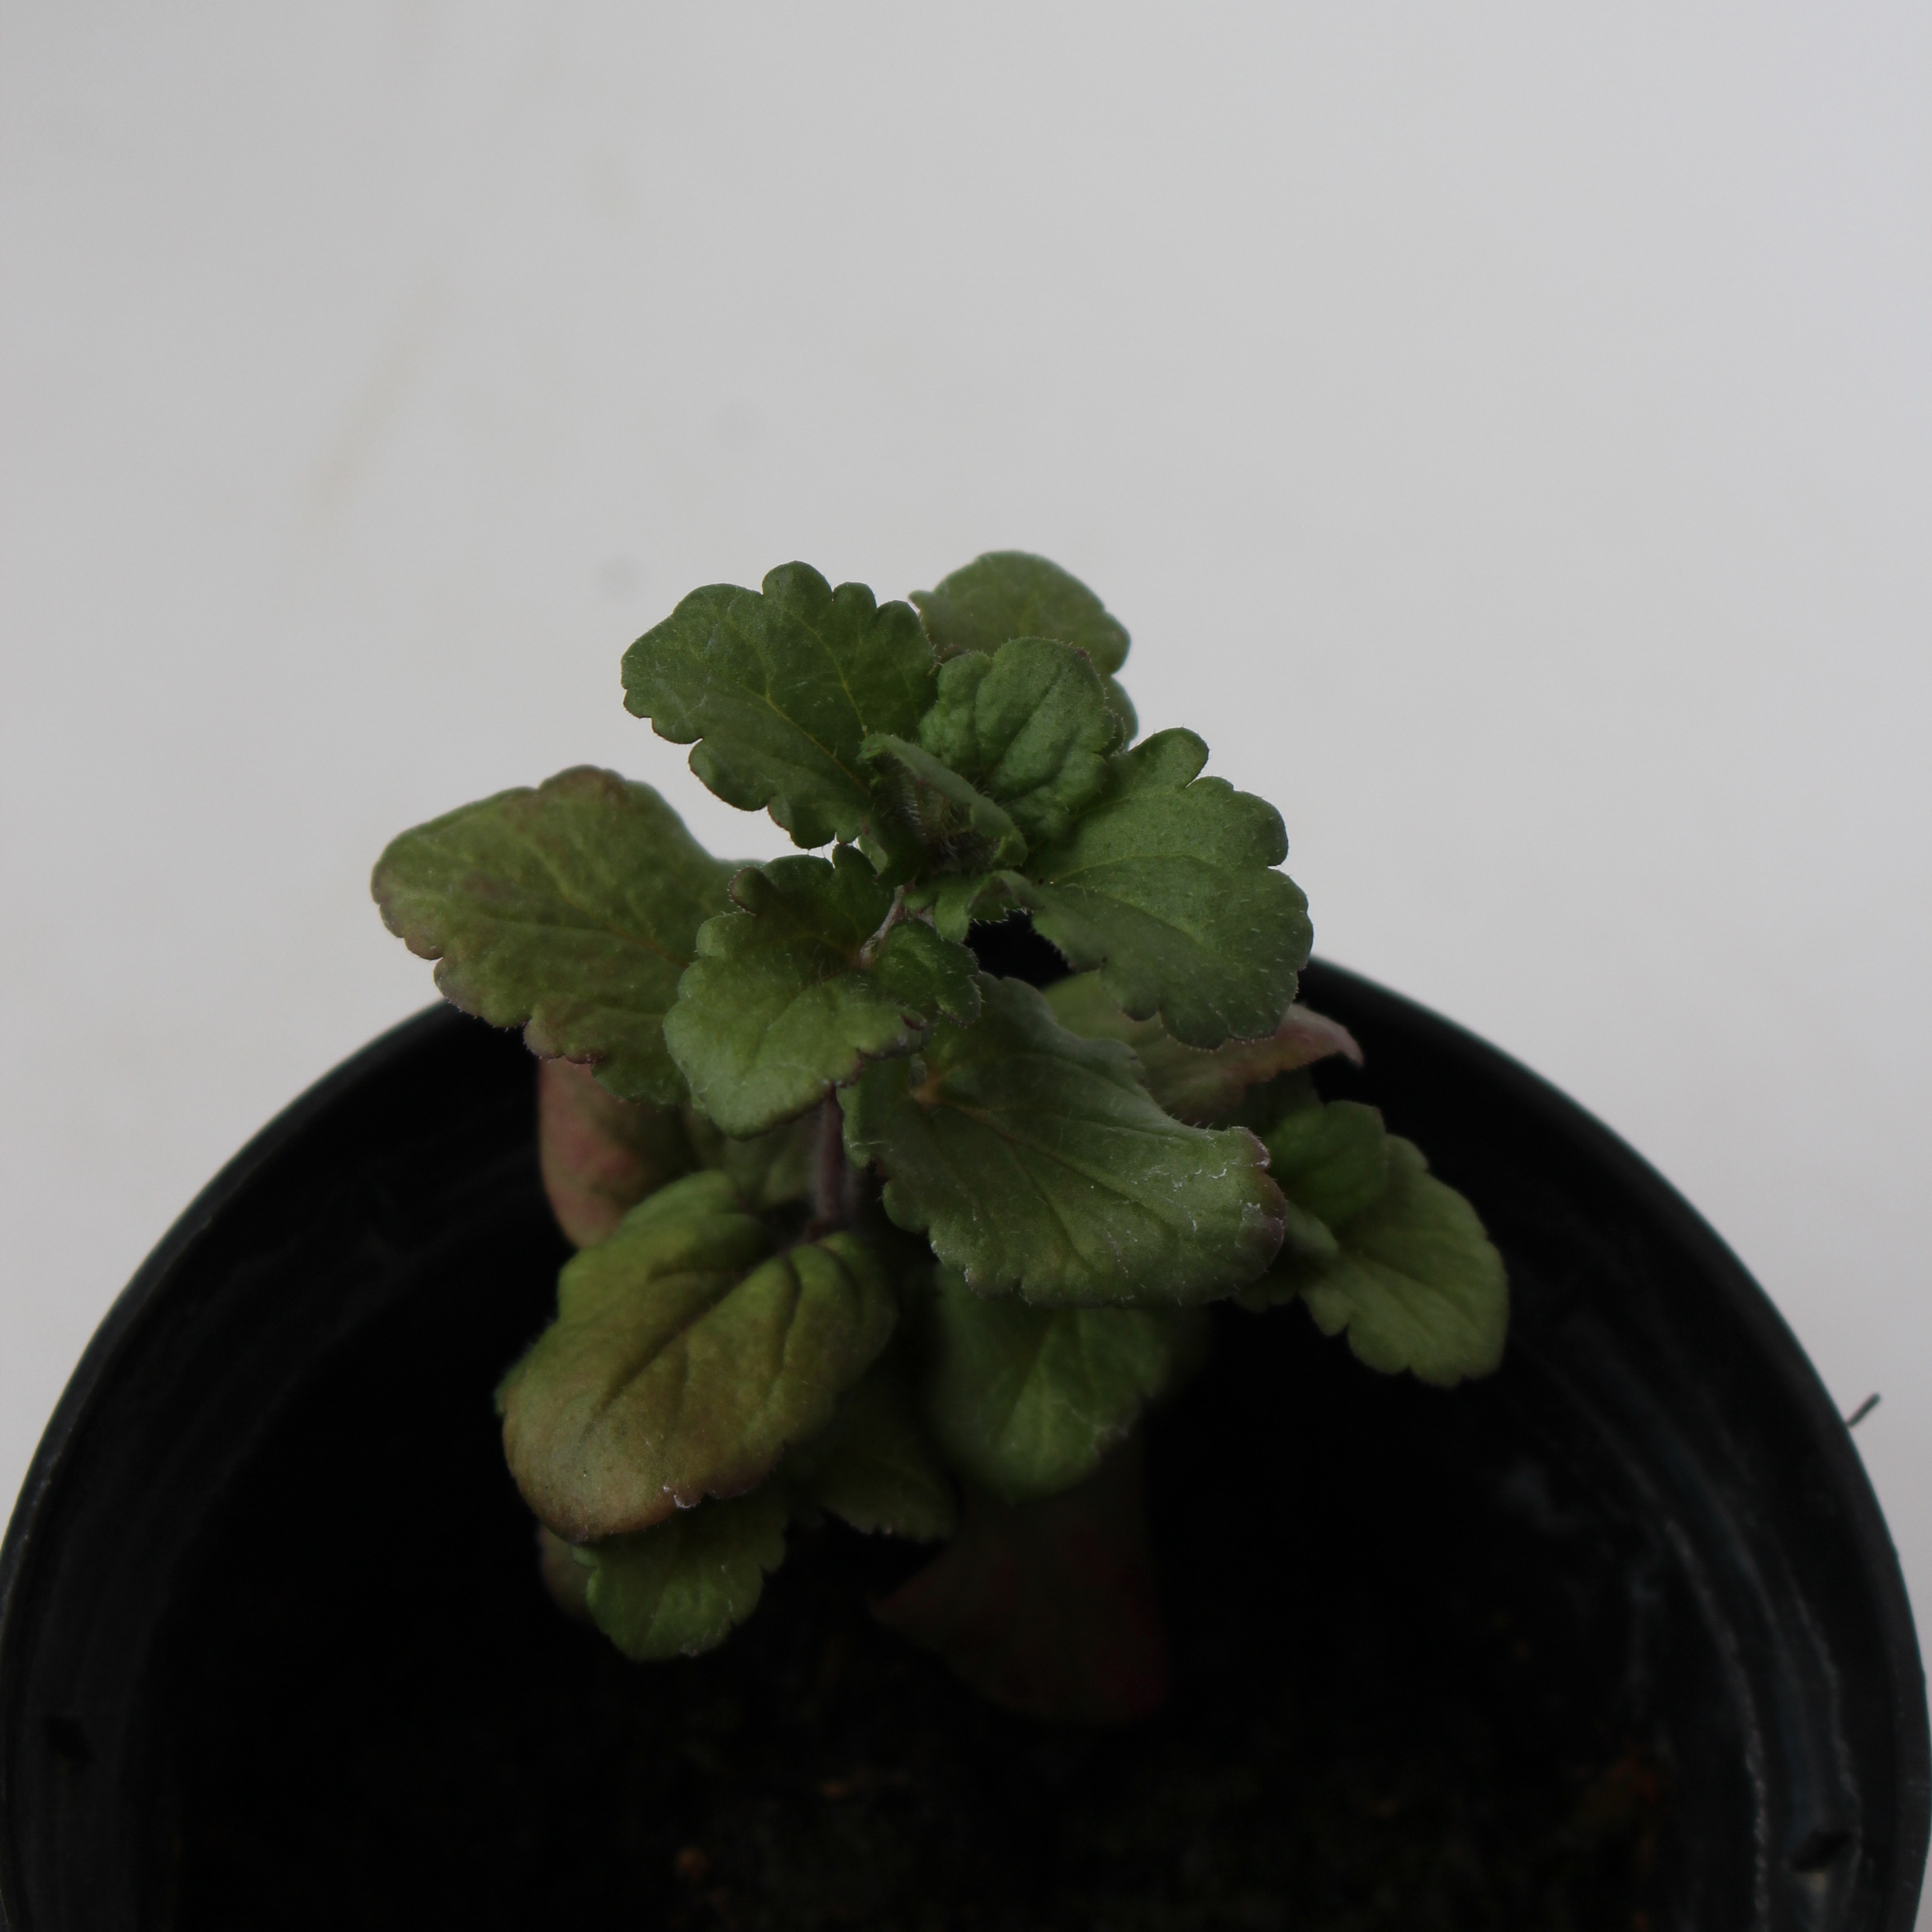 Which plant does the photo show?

Veronica persica
